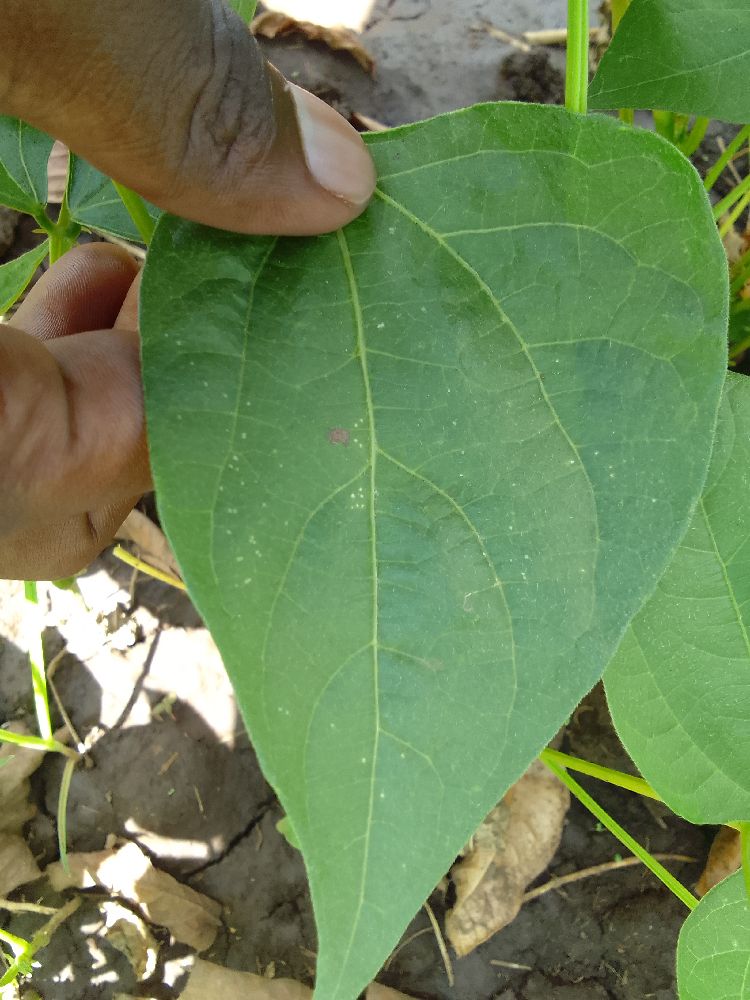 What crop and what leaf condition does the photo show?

common bean, healthy
